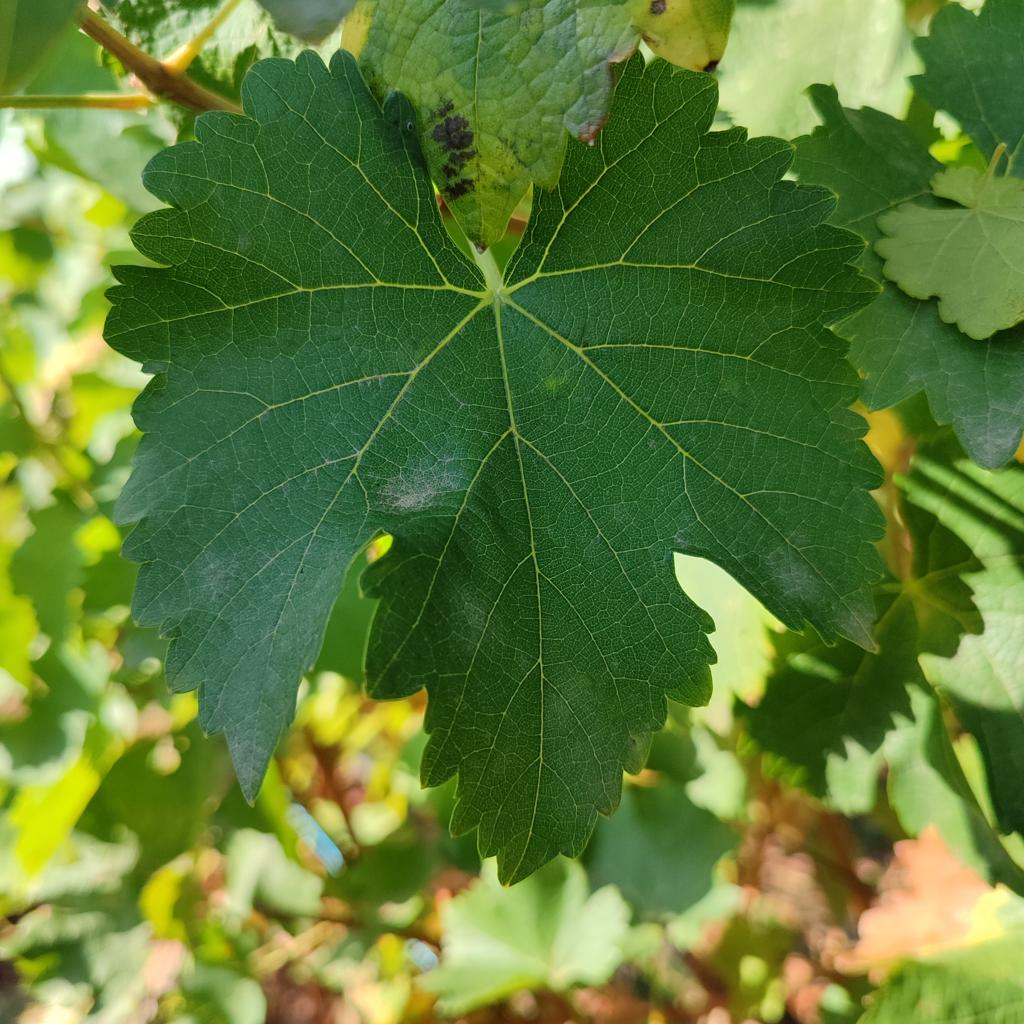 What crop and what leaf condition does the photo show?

grapevine, powdery mildew
